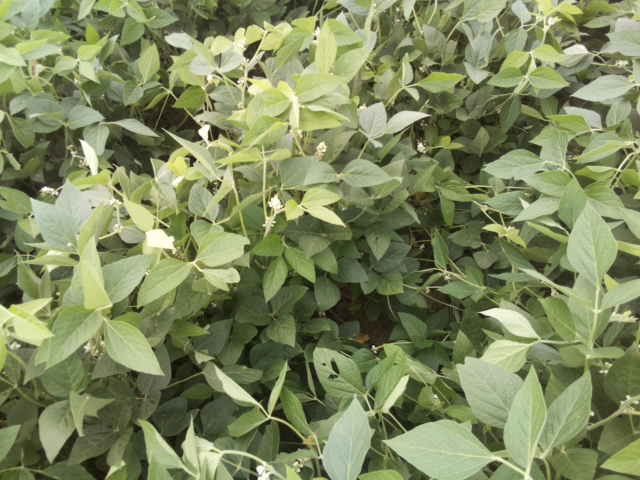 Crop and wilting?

soybean, leaves with no wilting
